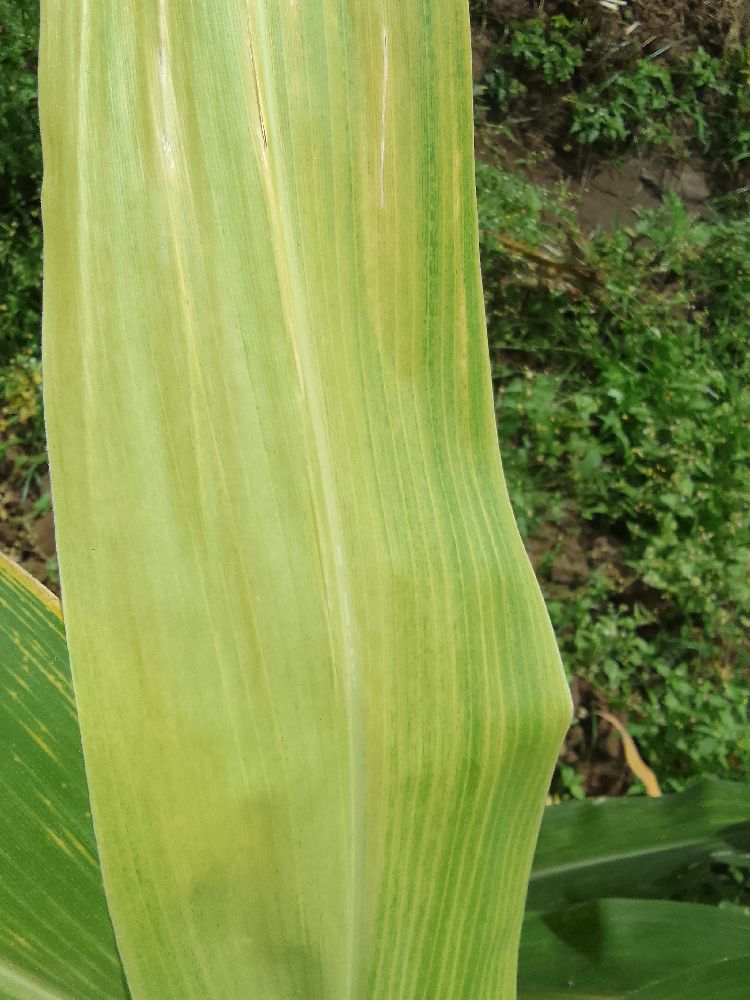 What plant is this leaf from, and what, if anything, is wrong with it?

maize, maize lethal necrosis
